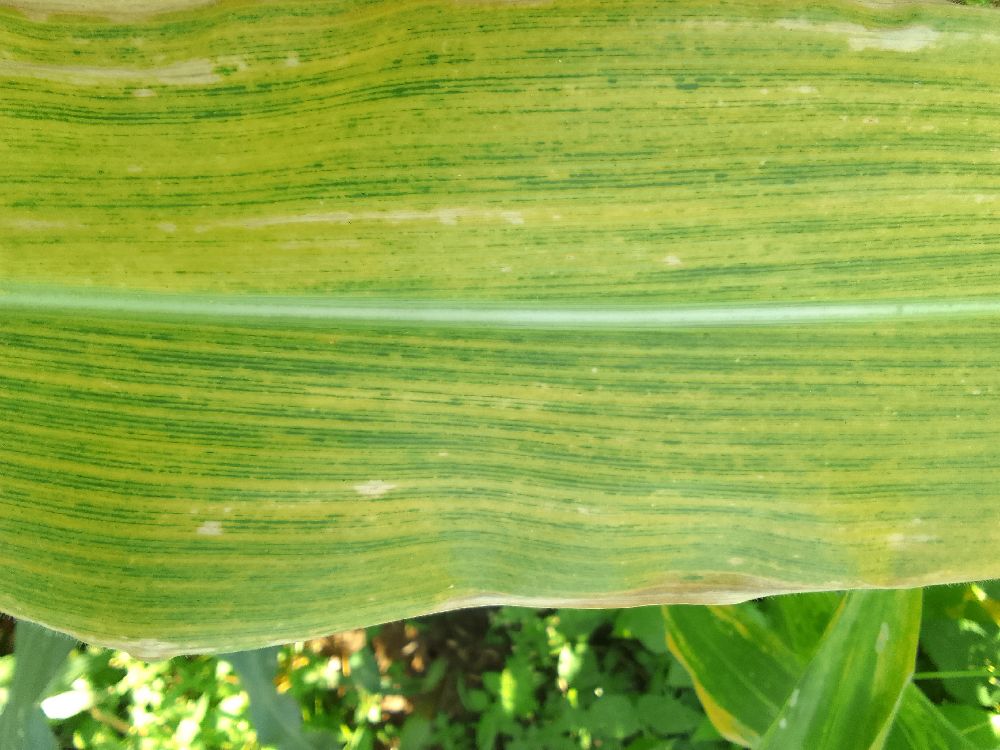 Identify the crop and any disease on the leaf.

maize, maize lethal necrosis
